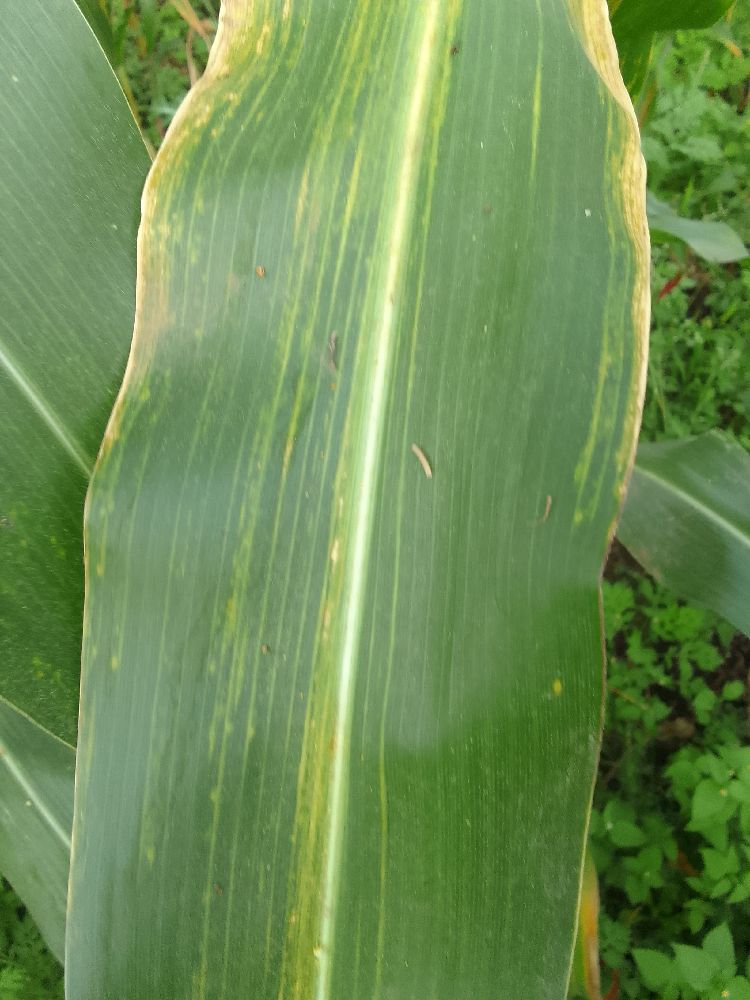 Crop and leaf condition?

maize, maize lethal necrosis
